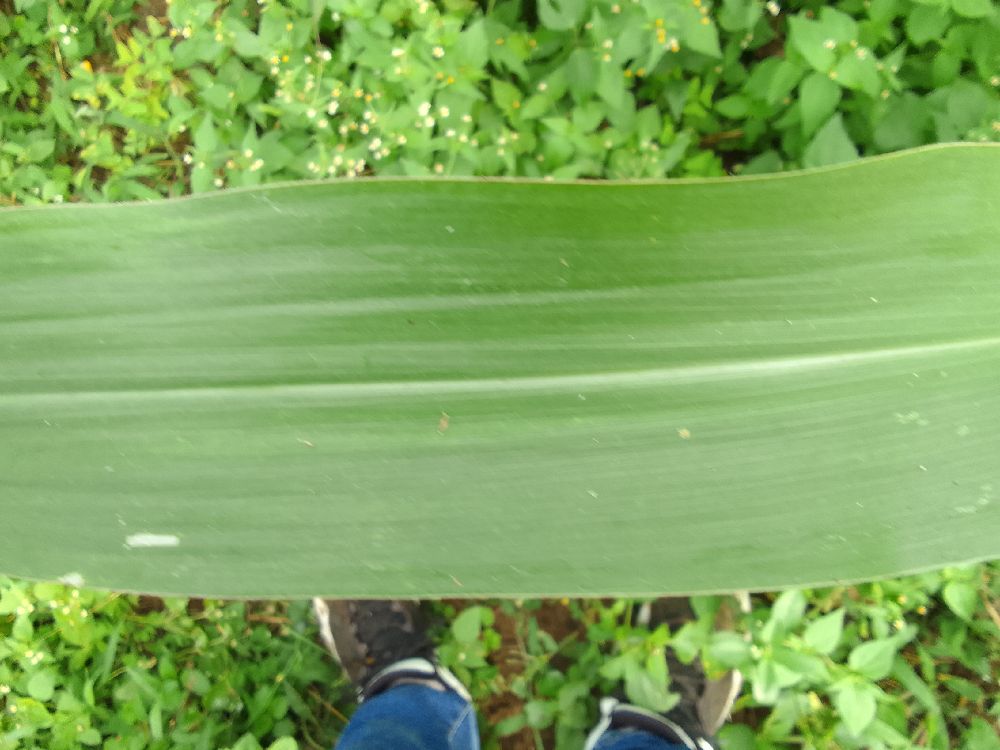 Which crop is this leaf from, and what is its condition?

maize, healthy
